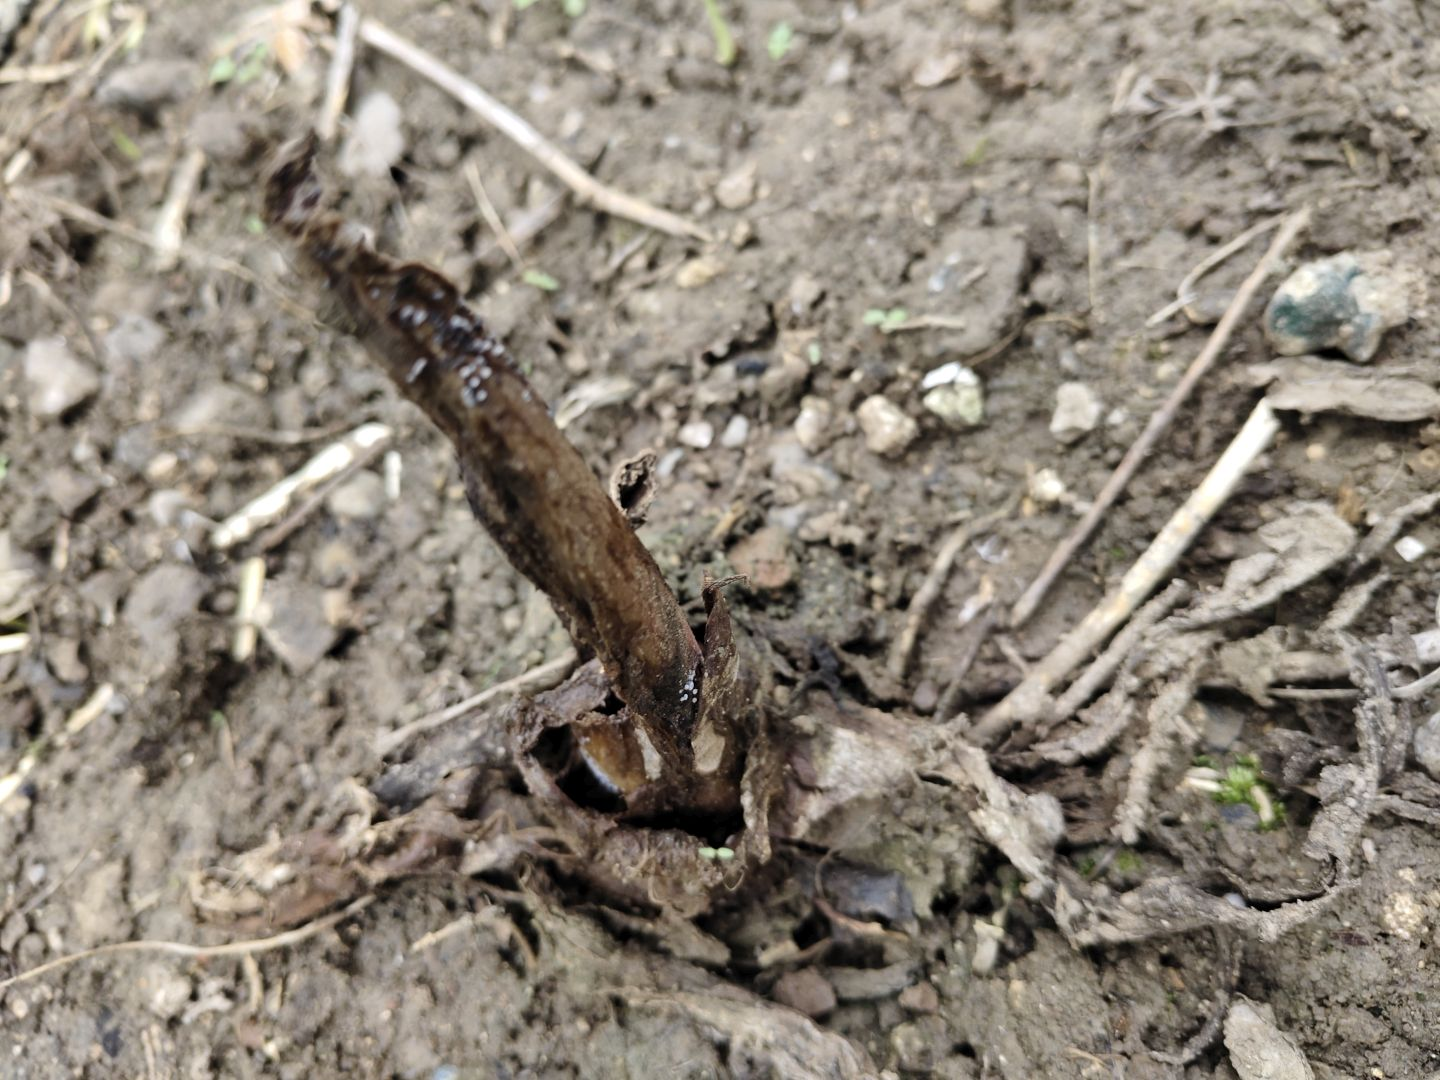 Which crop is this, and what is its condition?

taro, root rot
